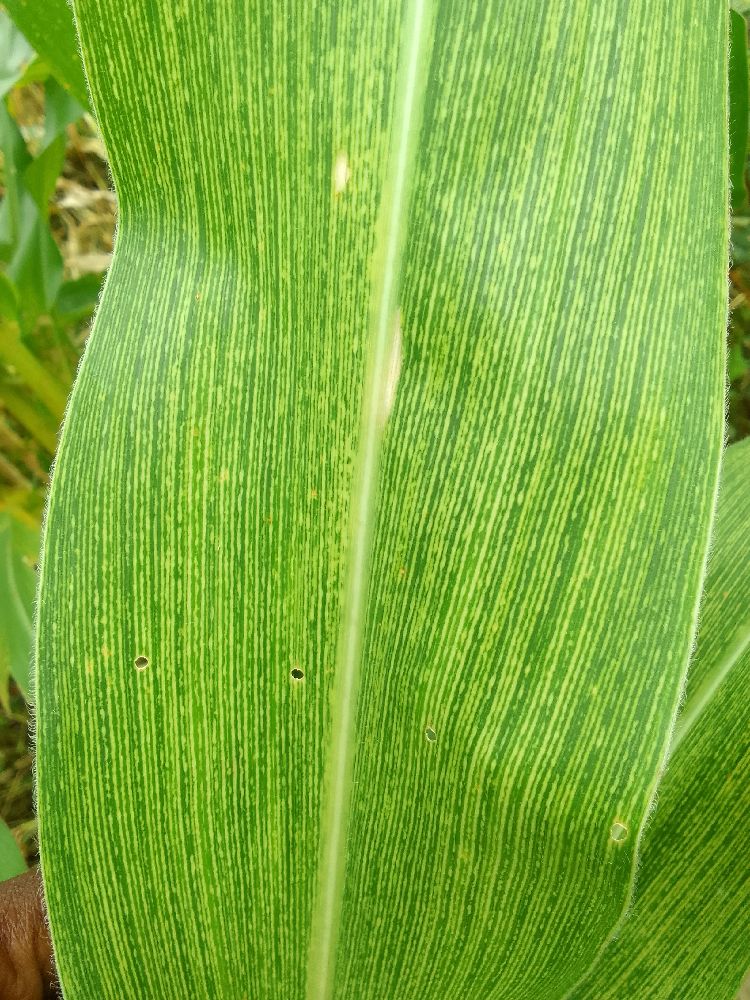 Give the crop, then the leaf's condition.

maize, maize streak virus
